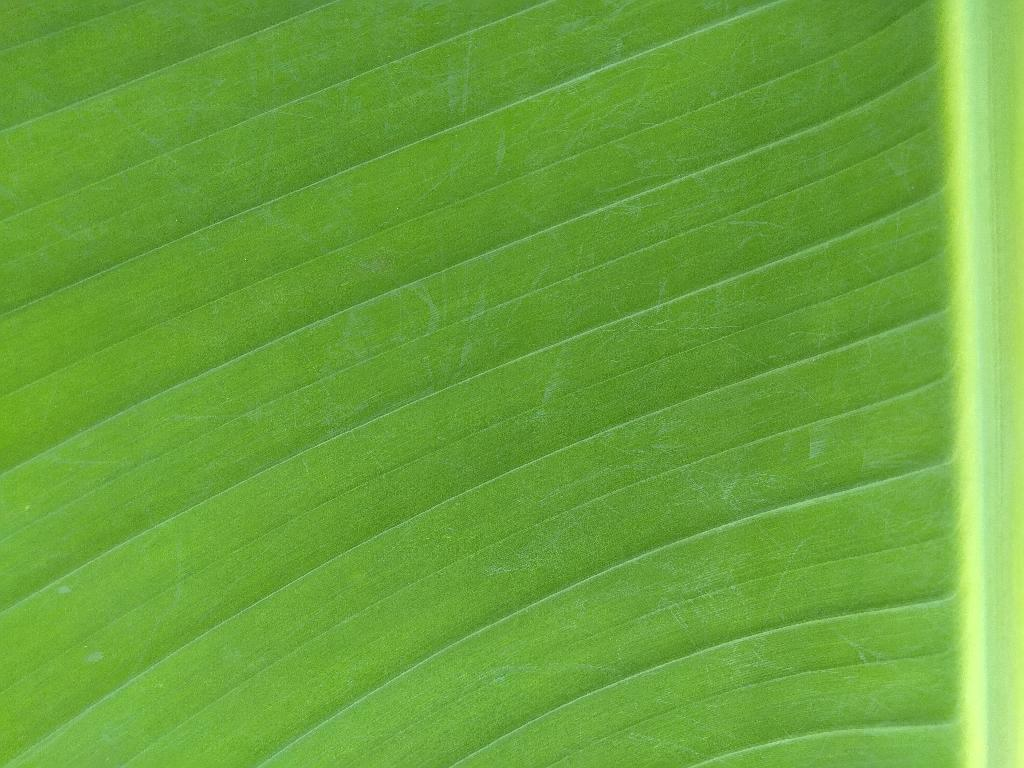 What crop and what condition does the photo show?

banana, healthy
